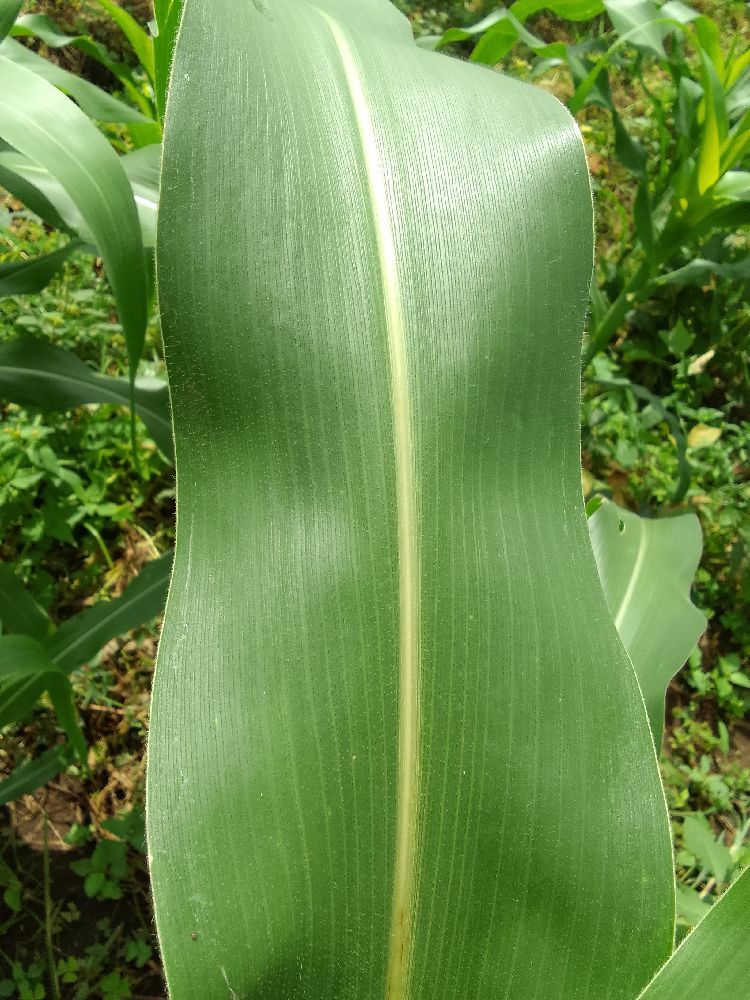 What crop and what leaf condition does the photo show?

maize, healthy
